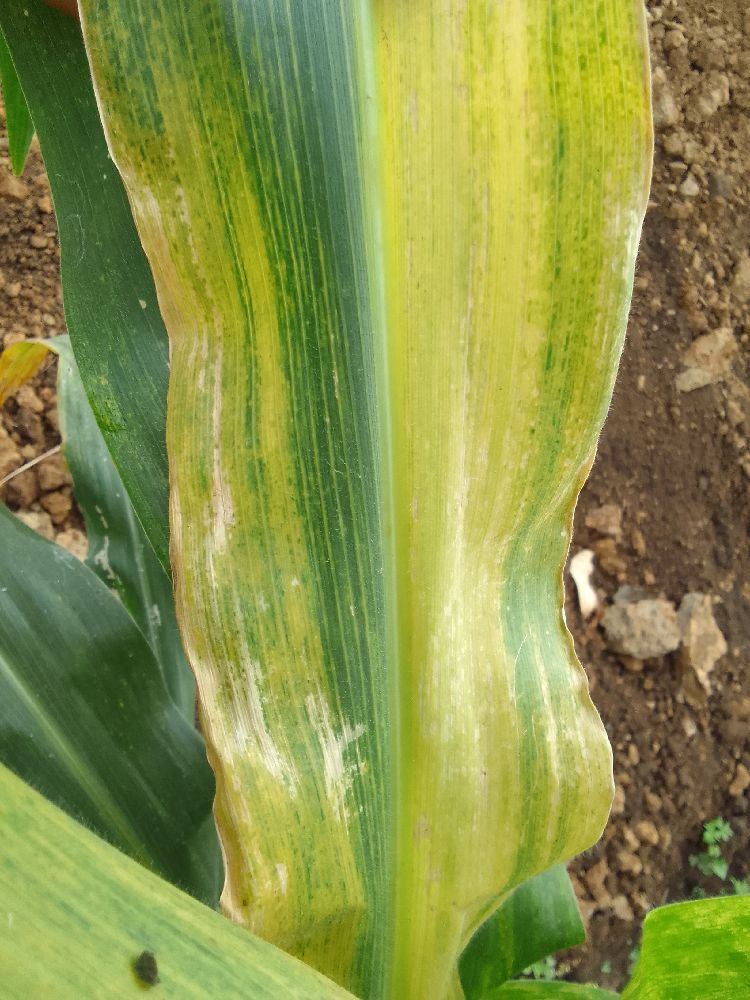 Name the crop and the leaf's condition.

maize, maize lethal necrosis
